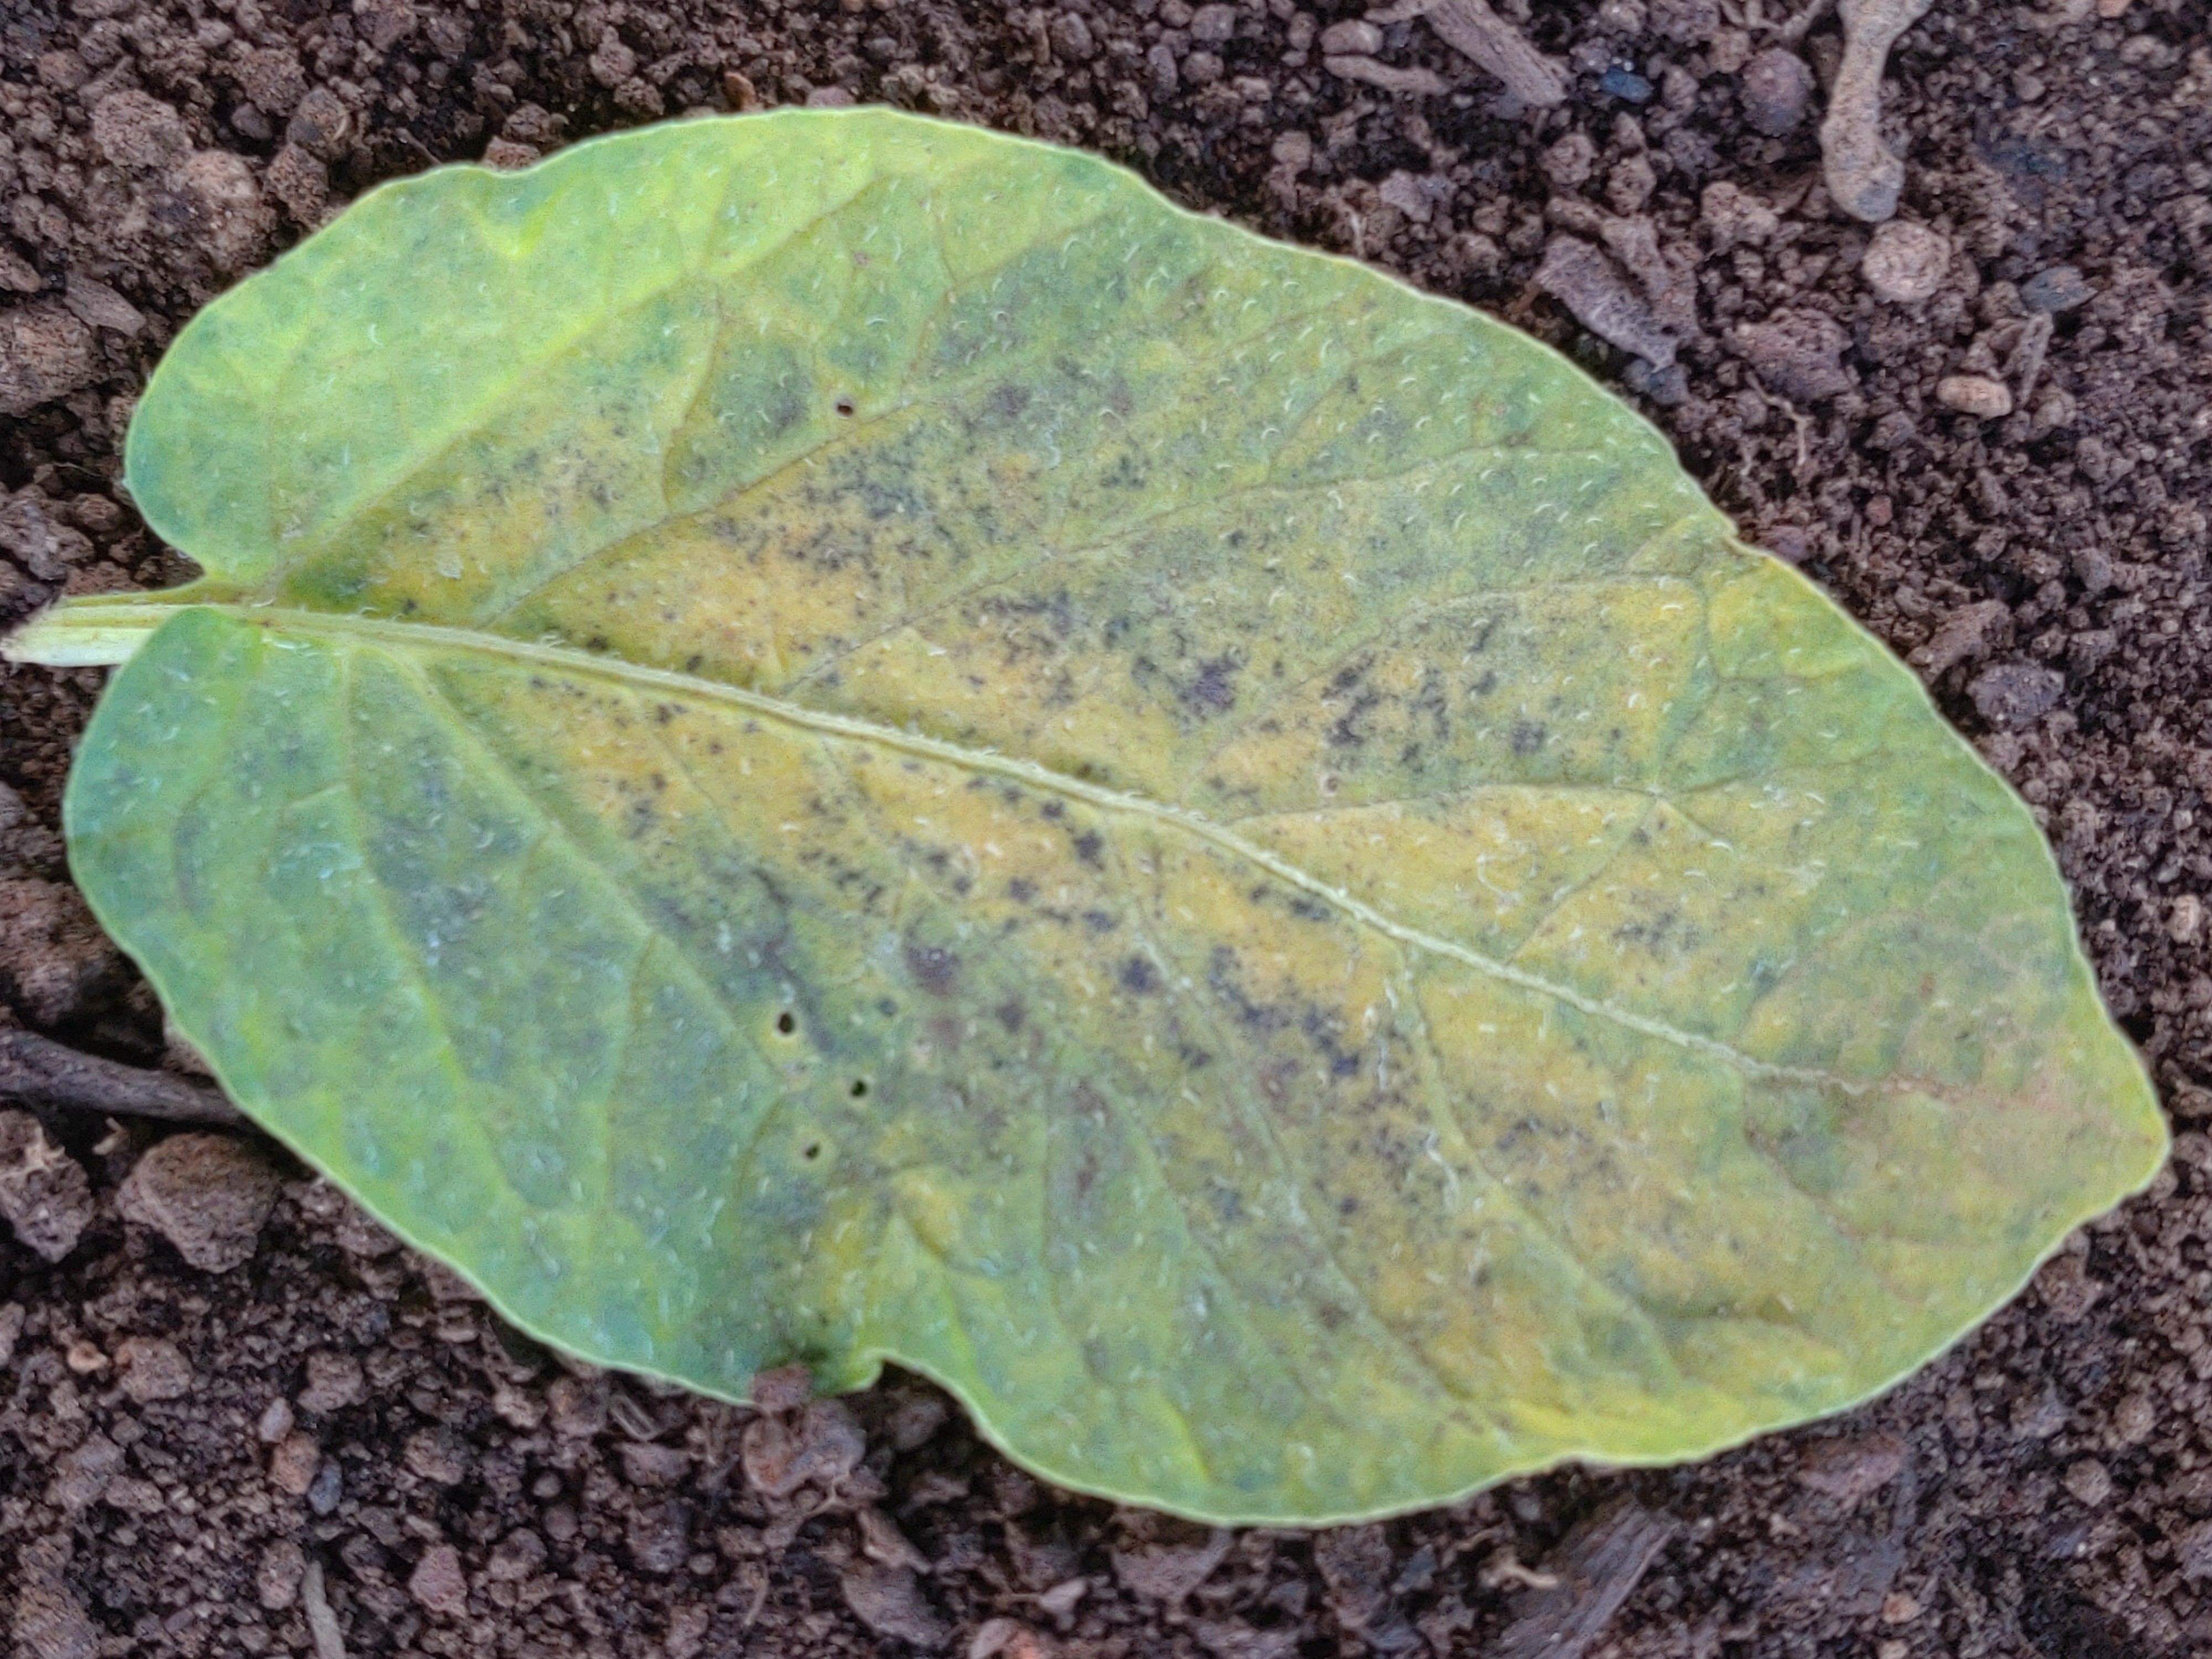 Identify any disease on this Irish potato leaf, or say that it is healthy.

late blight
